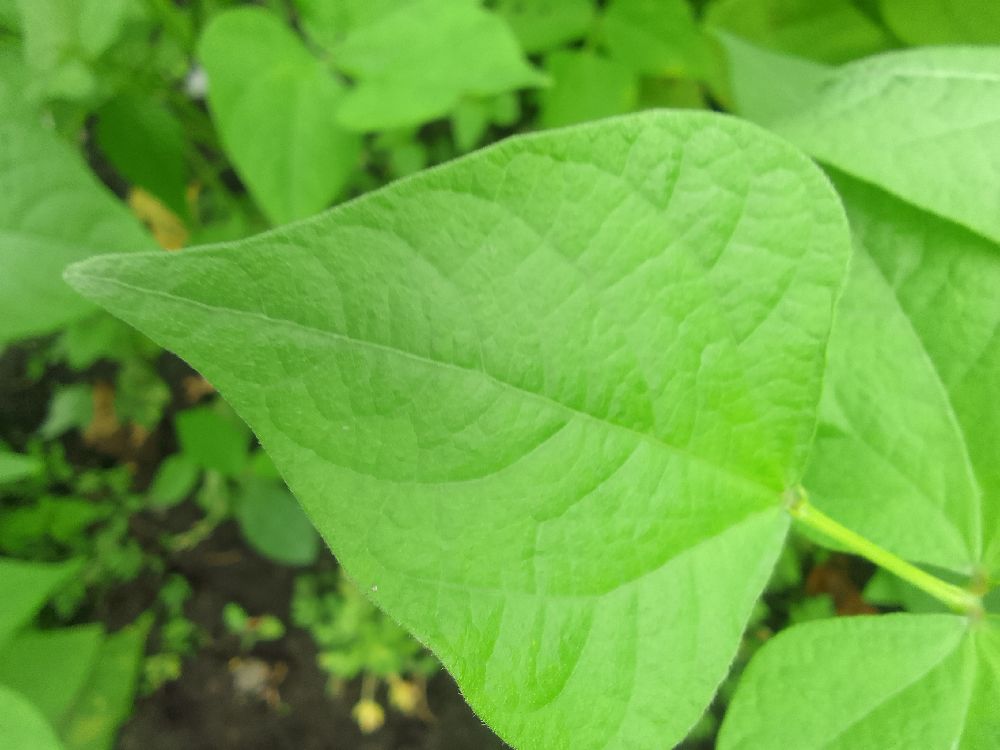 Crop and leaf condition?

common bean, healthy
